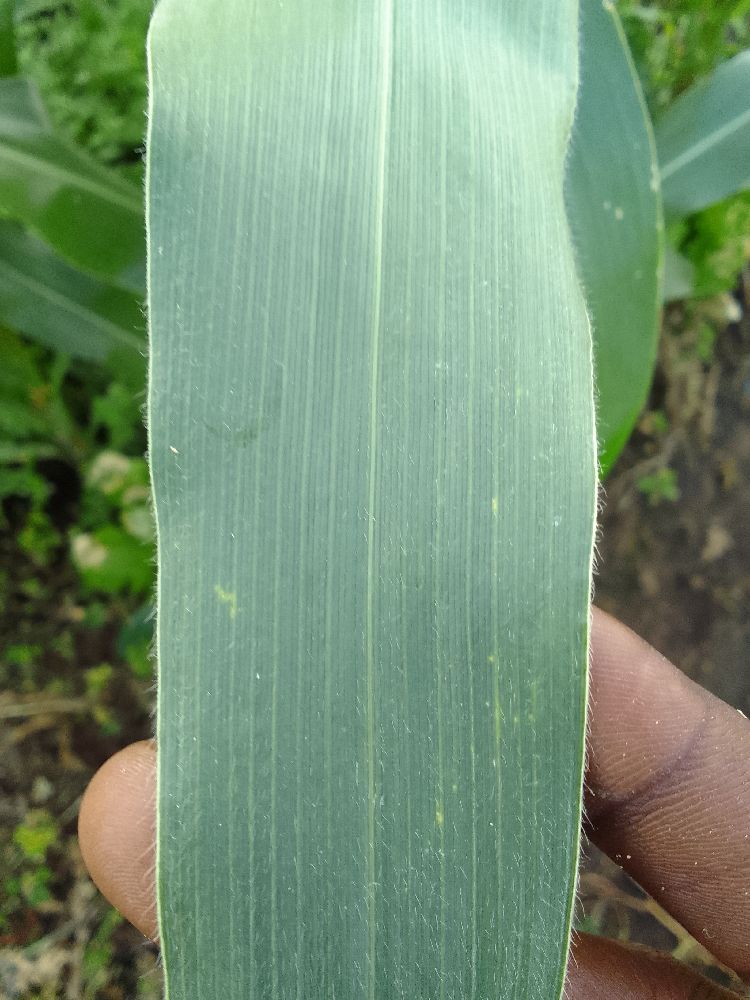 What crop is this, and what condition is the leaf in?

maize, healthy
